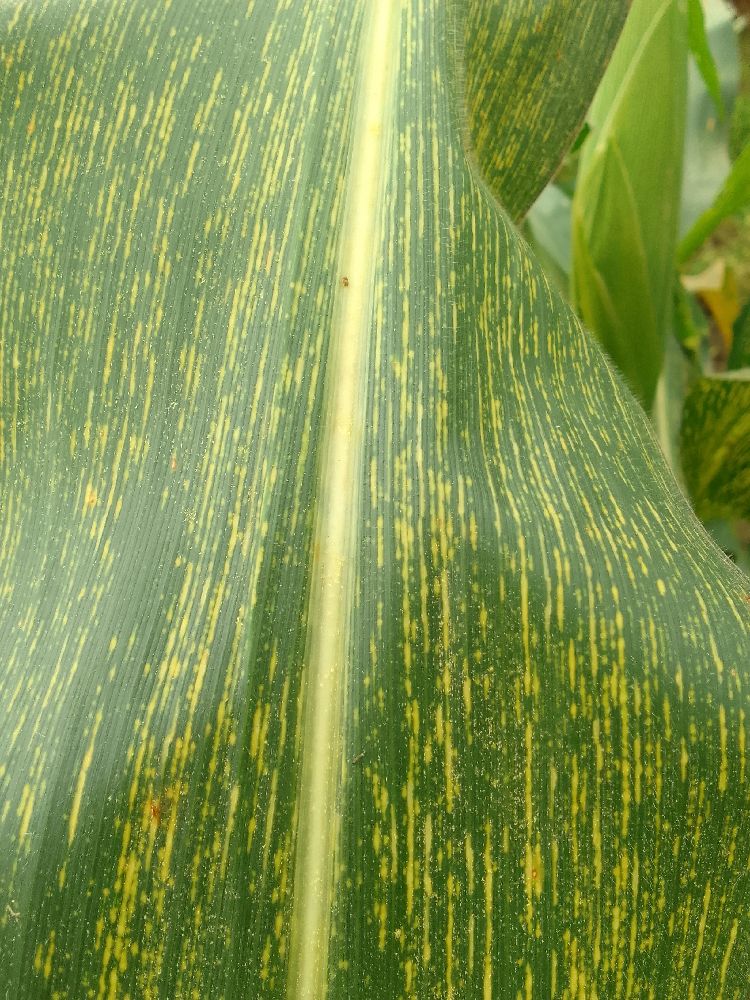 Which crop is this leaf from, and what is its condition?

maize, maize streak virus
